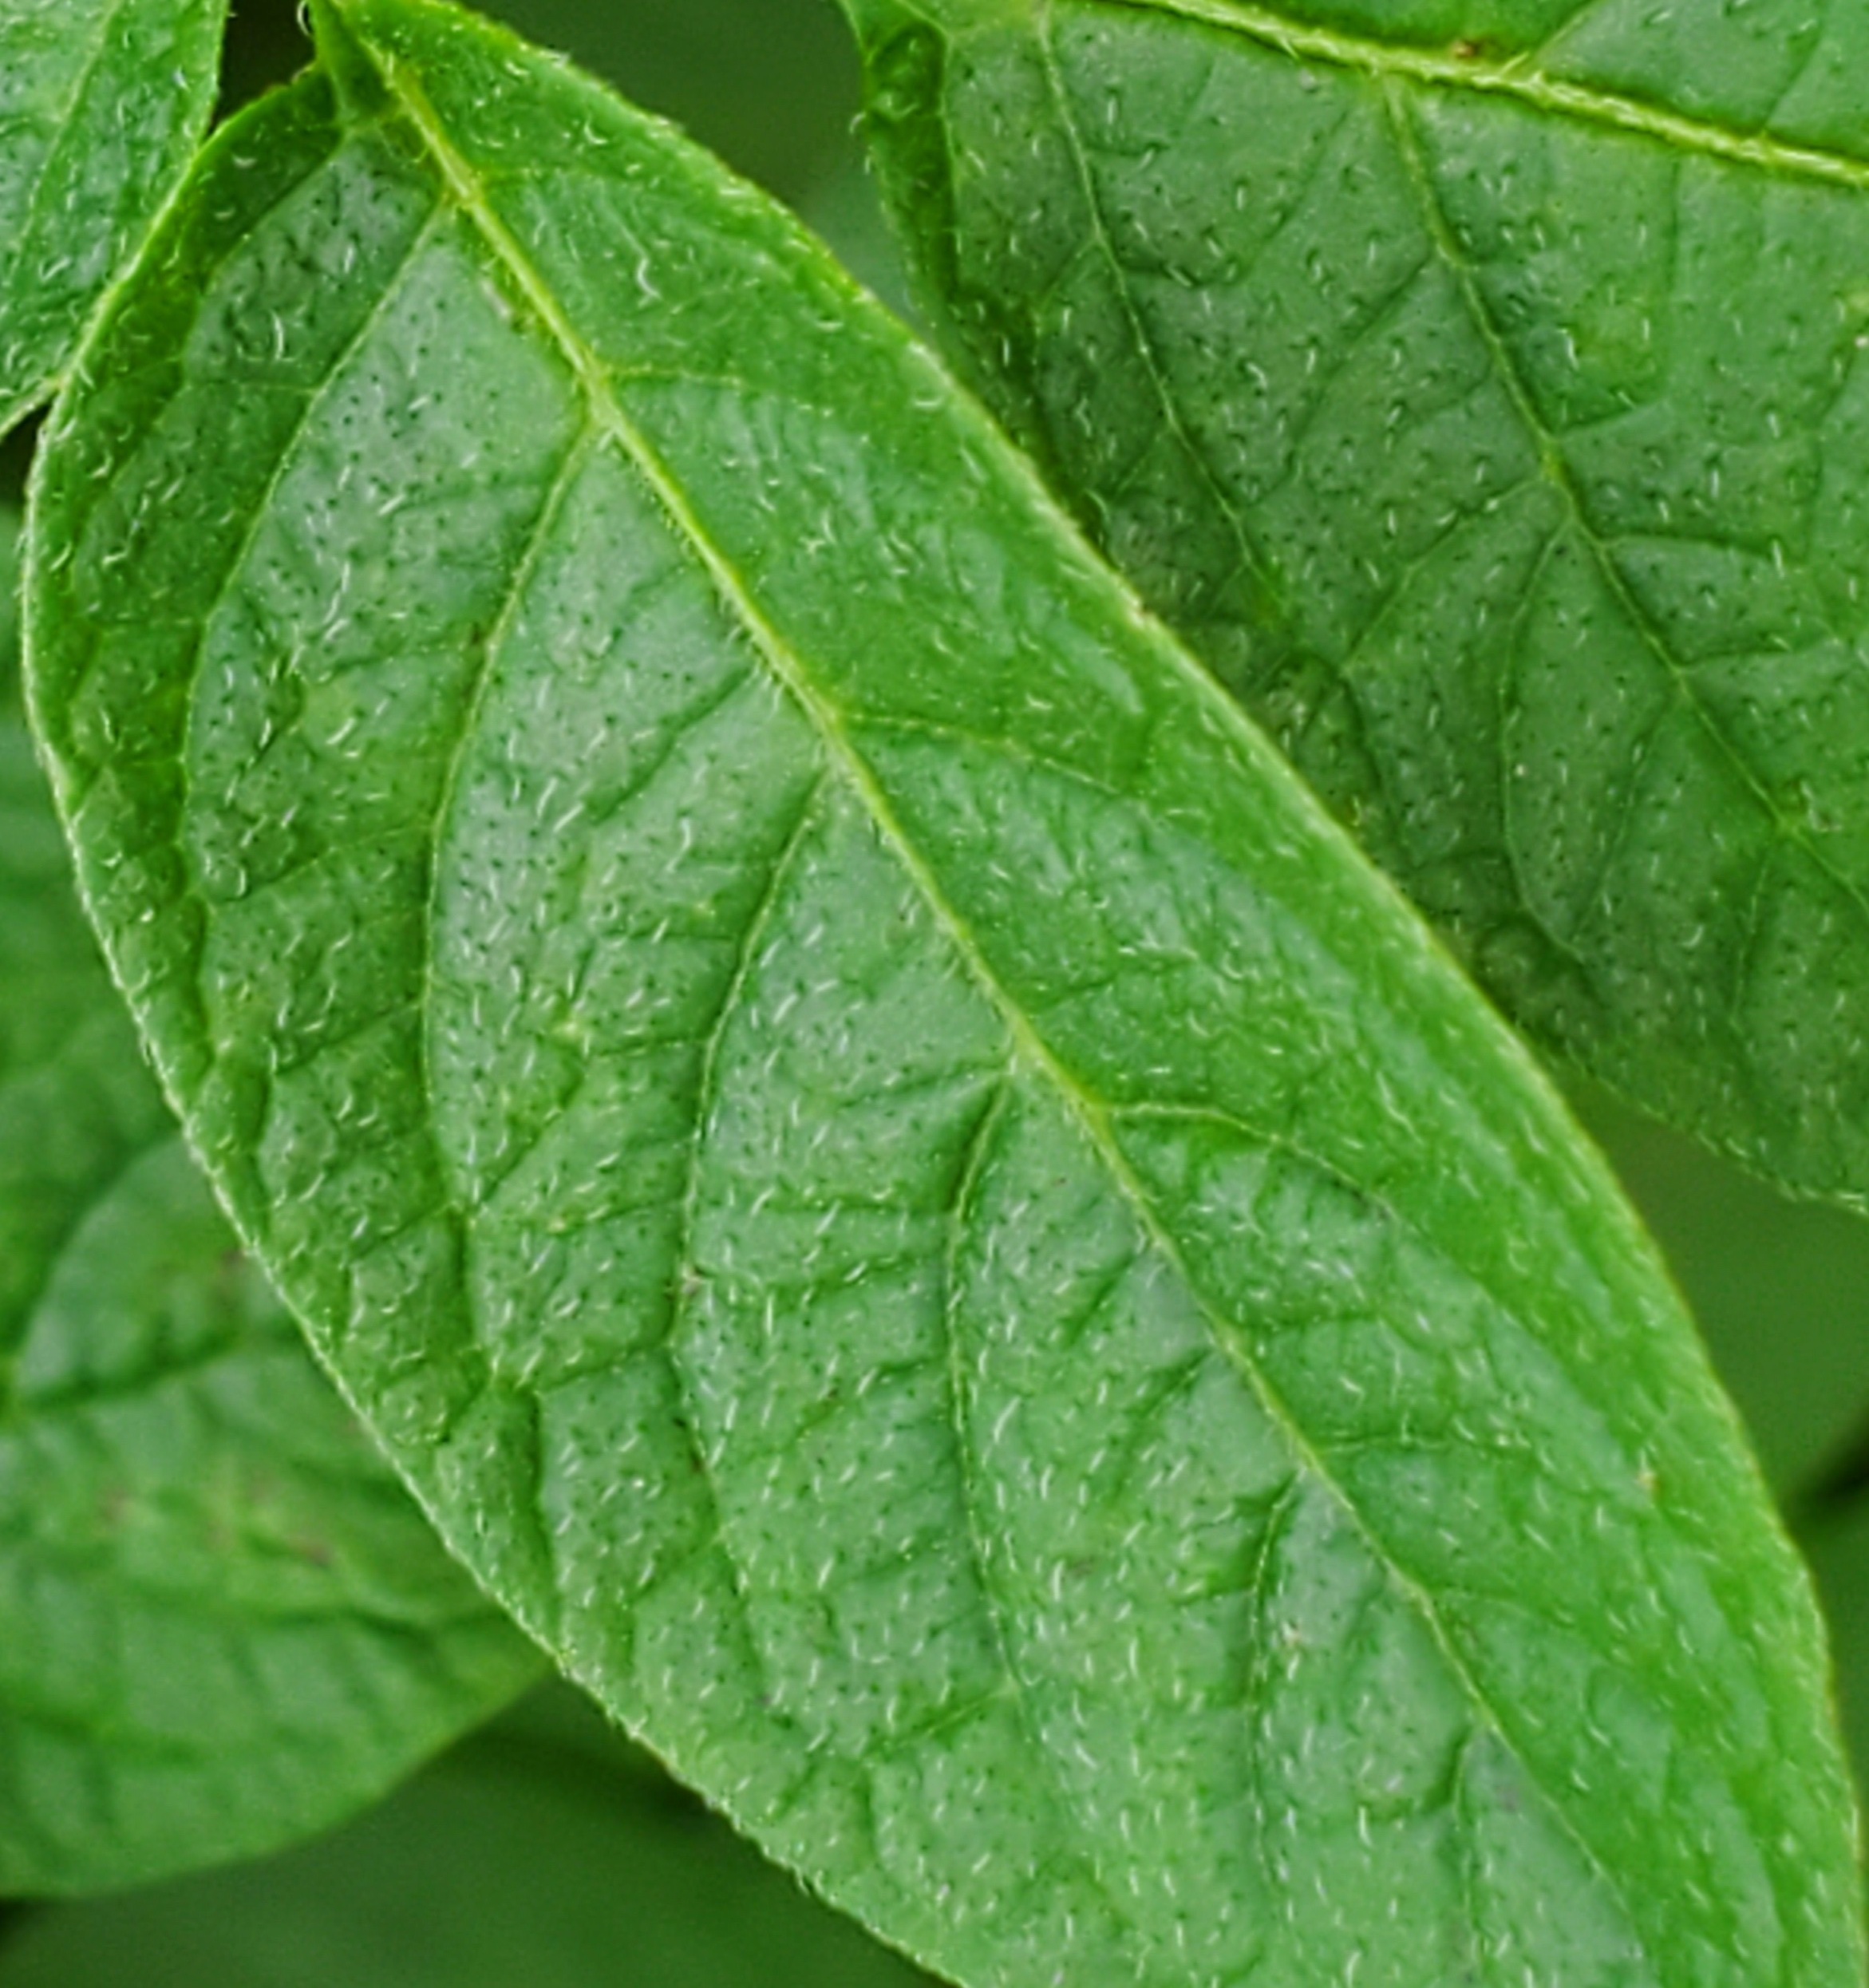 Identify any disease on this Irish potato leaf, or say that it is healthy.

healthy
